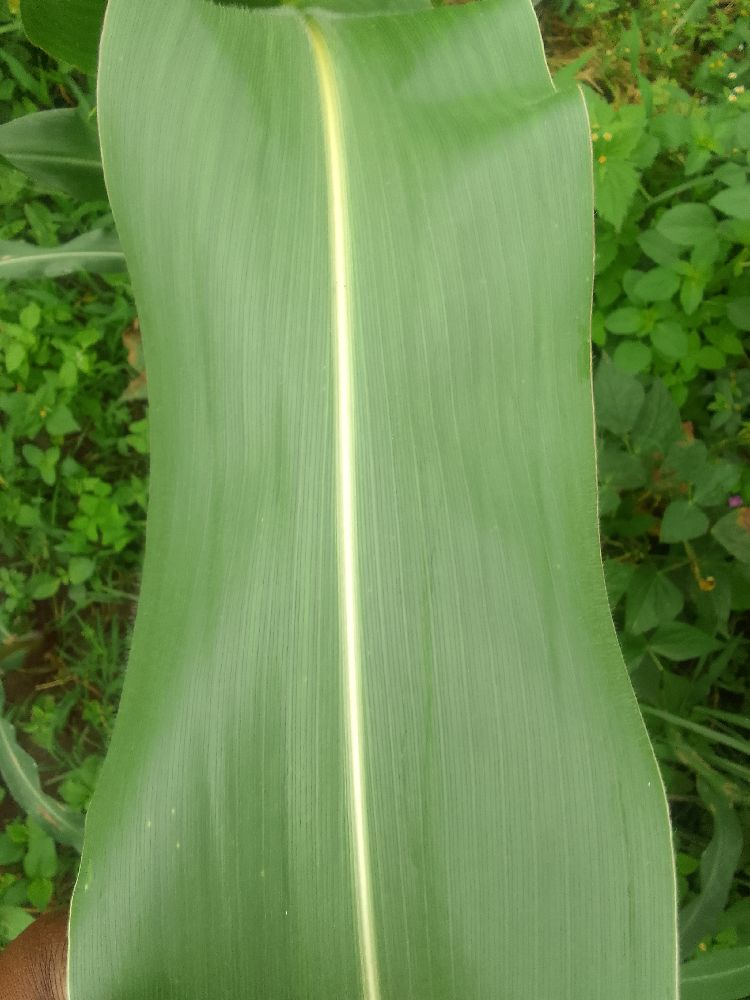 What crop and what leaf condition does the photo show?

maize, healthy
